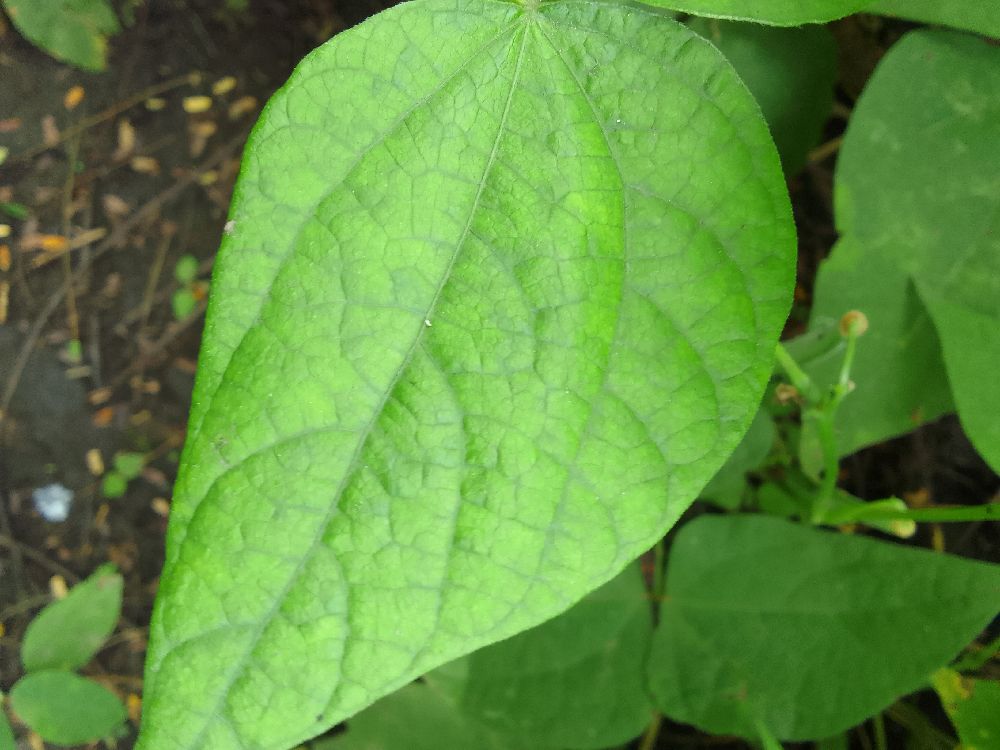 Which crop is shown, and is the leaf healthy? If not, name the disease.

common bean, healthy
